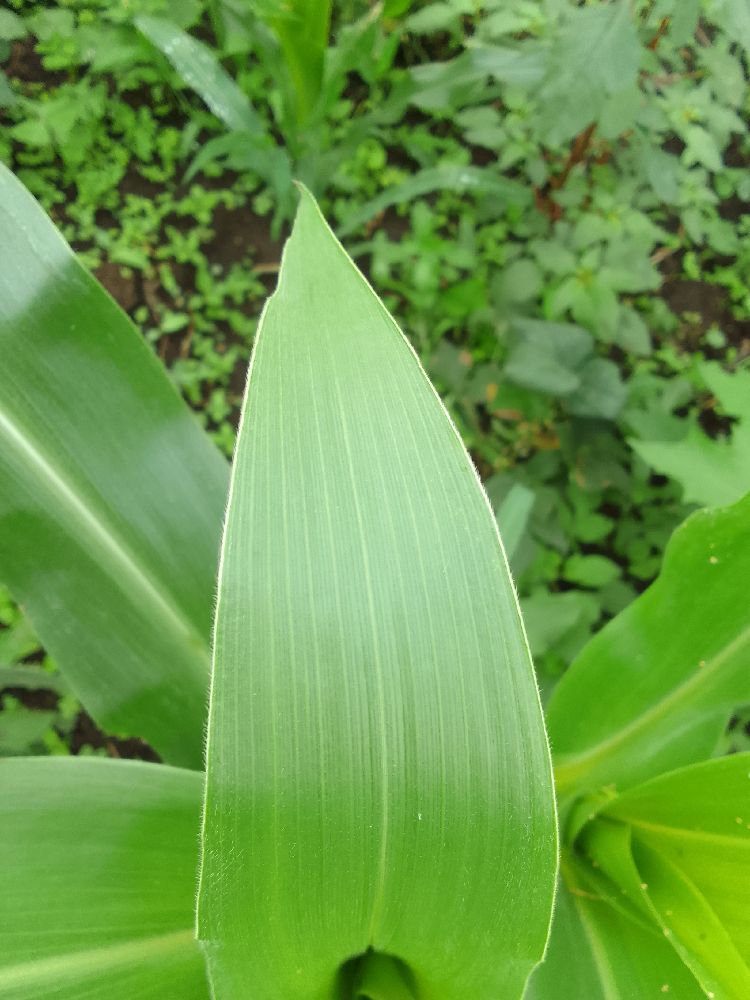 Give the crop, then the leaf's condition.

maize, healthy
